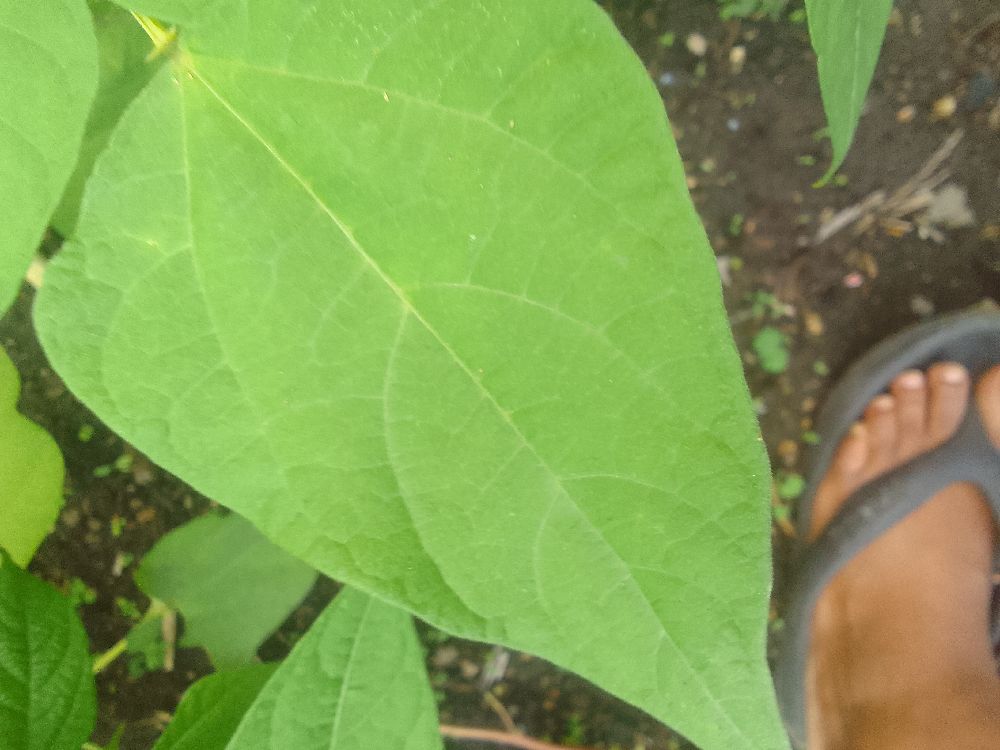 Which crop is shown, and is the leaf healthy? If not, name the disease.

common bean, healthy
